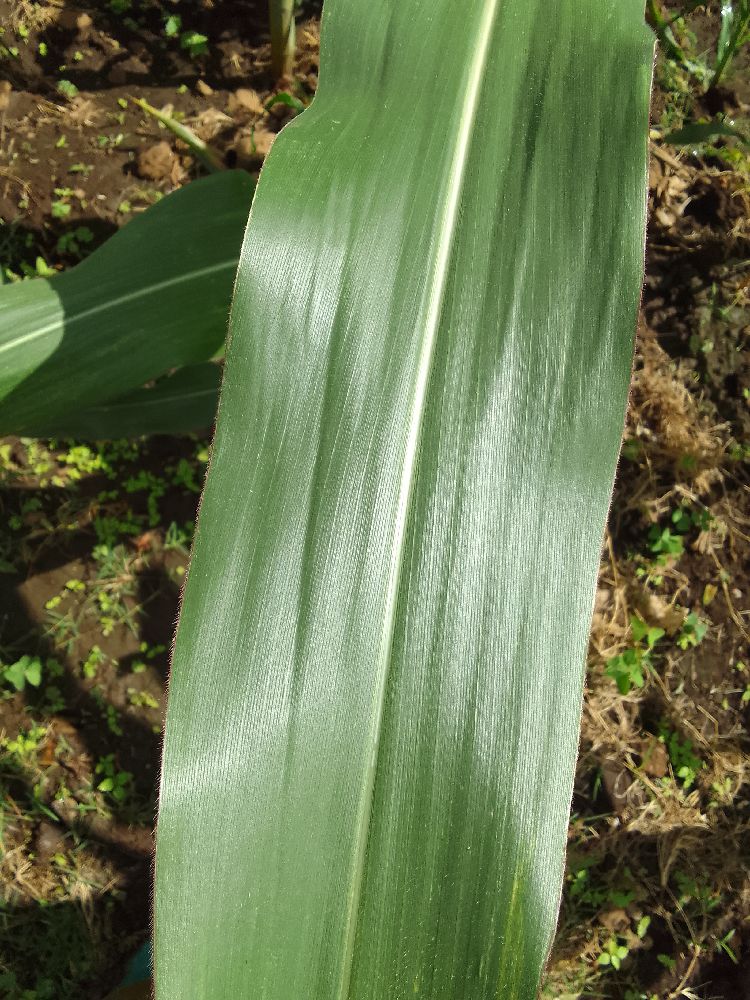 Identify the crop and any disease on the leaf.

maize, healthy
